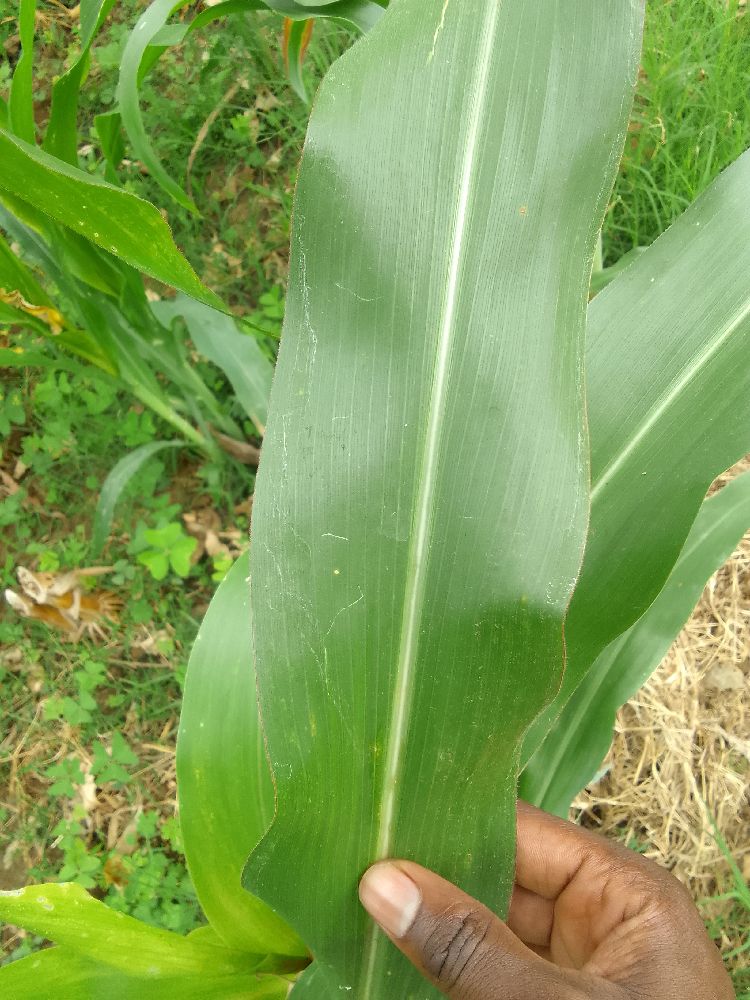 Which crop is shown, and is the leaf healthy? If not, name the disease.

maize, healthy
